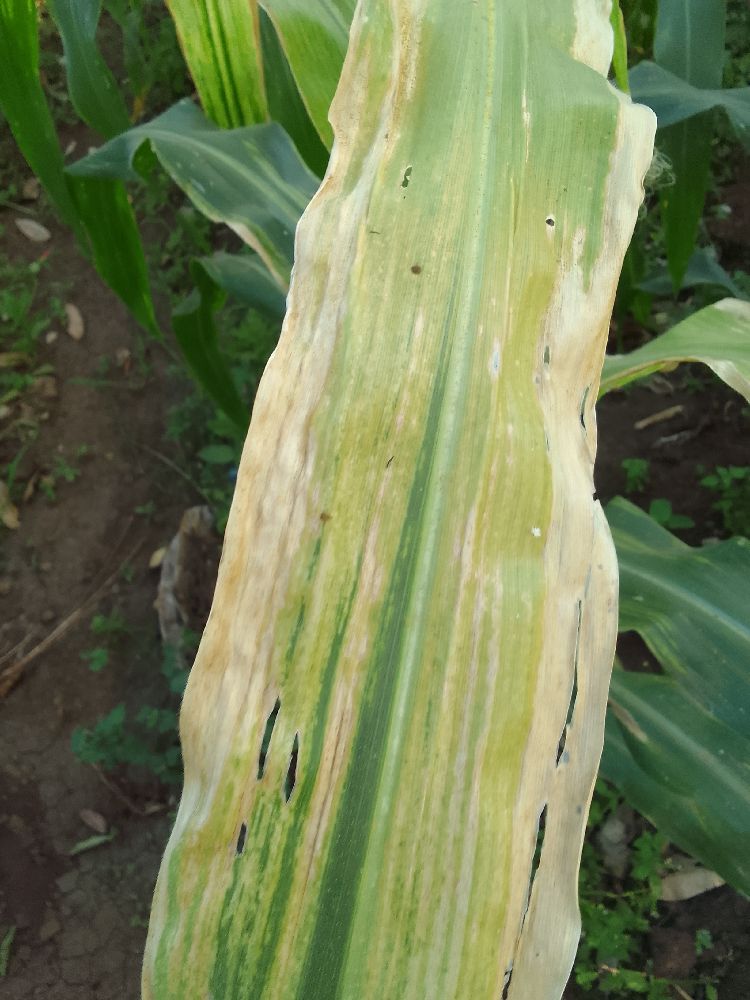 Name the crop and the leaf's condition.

maize, maize lethal necrosis
